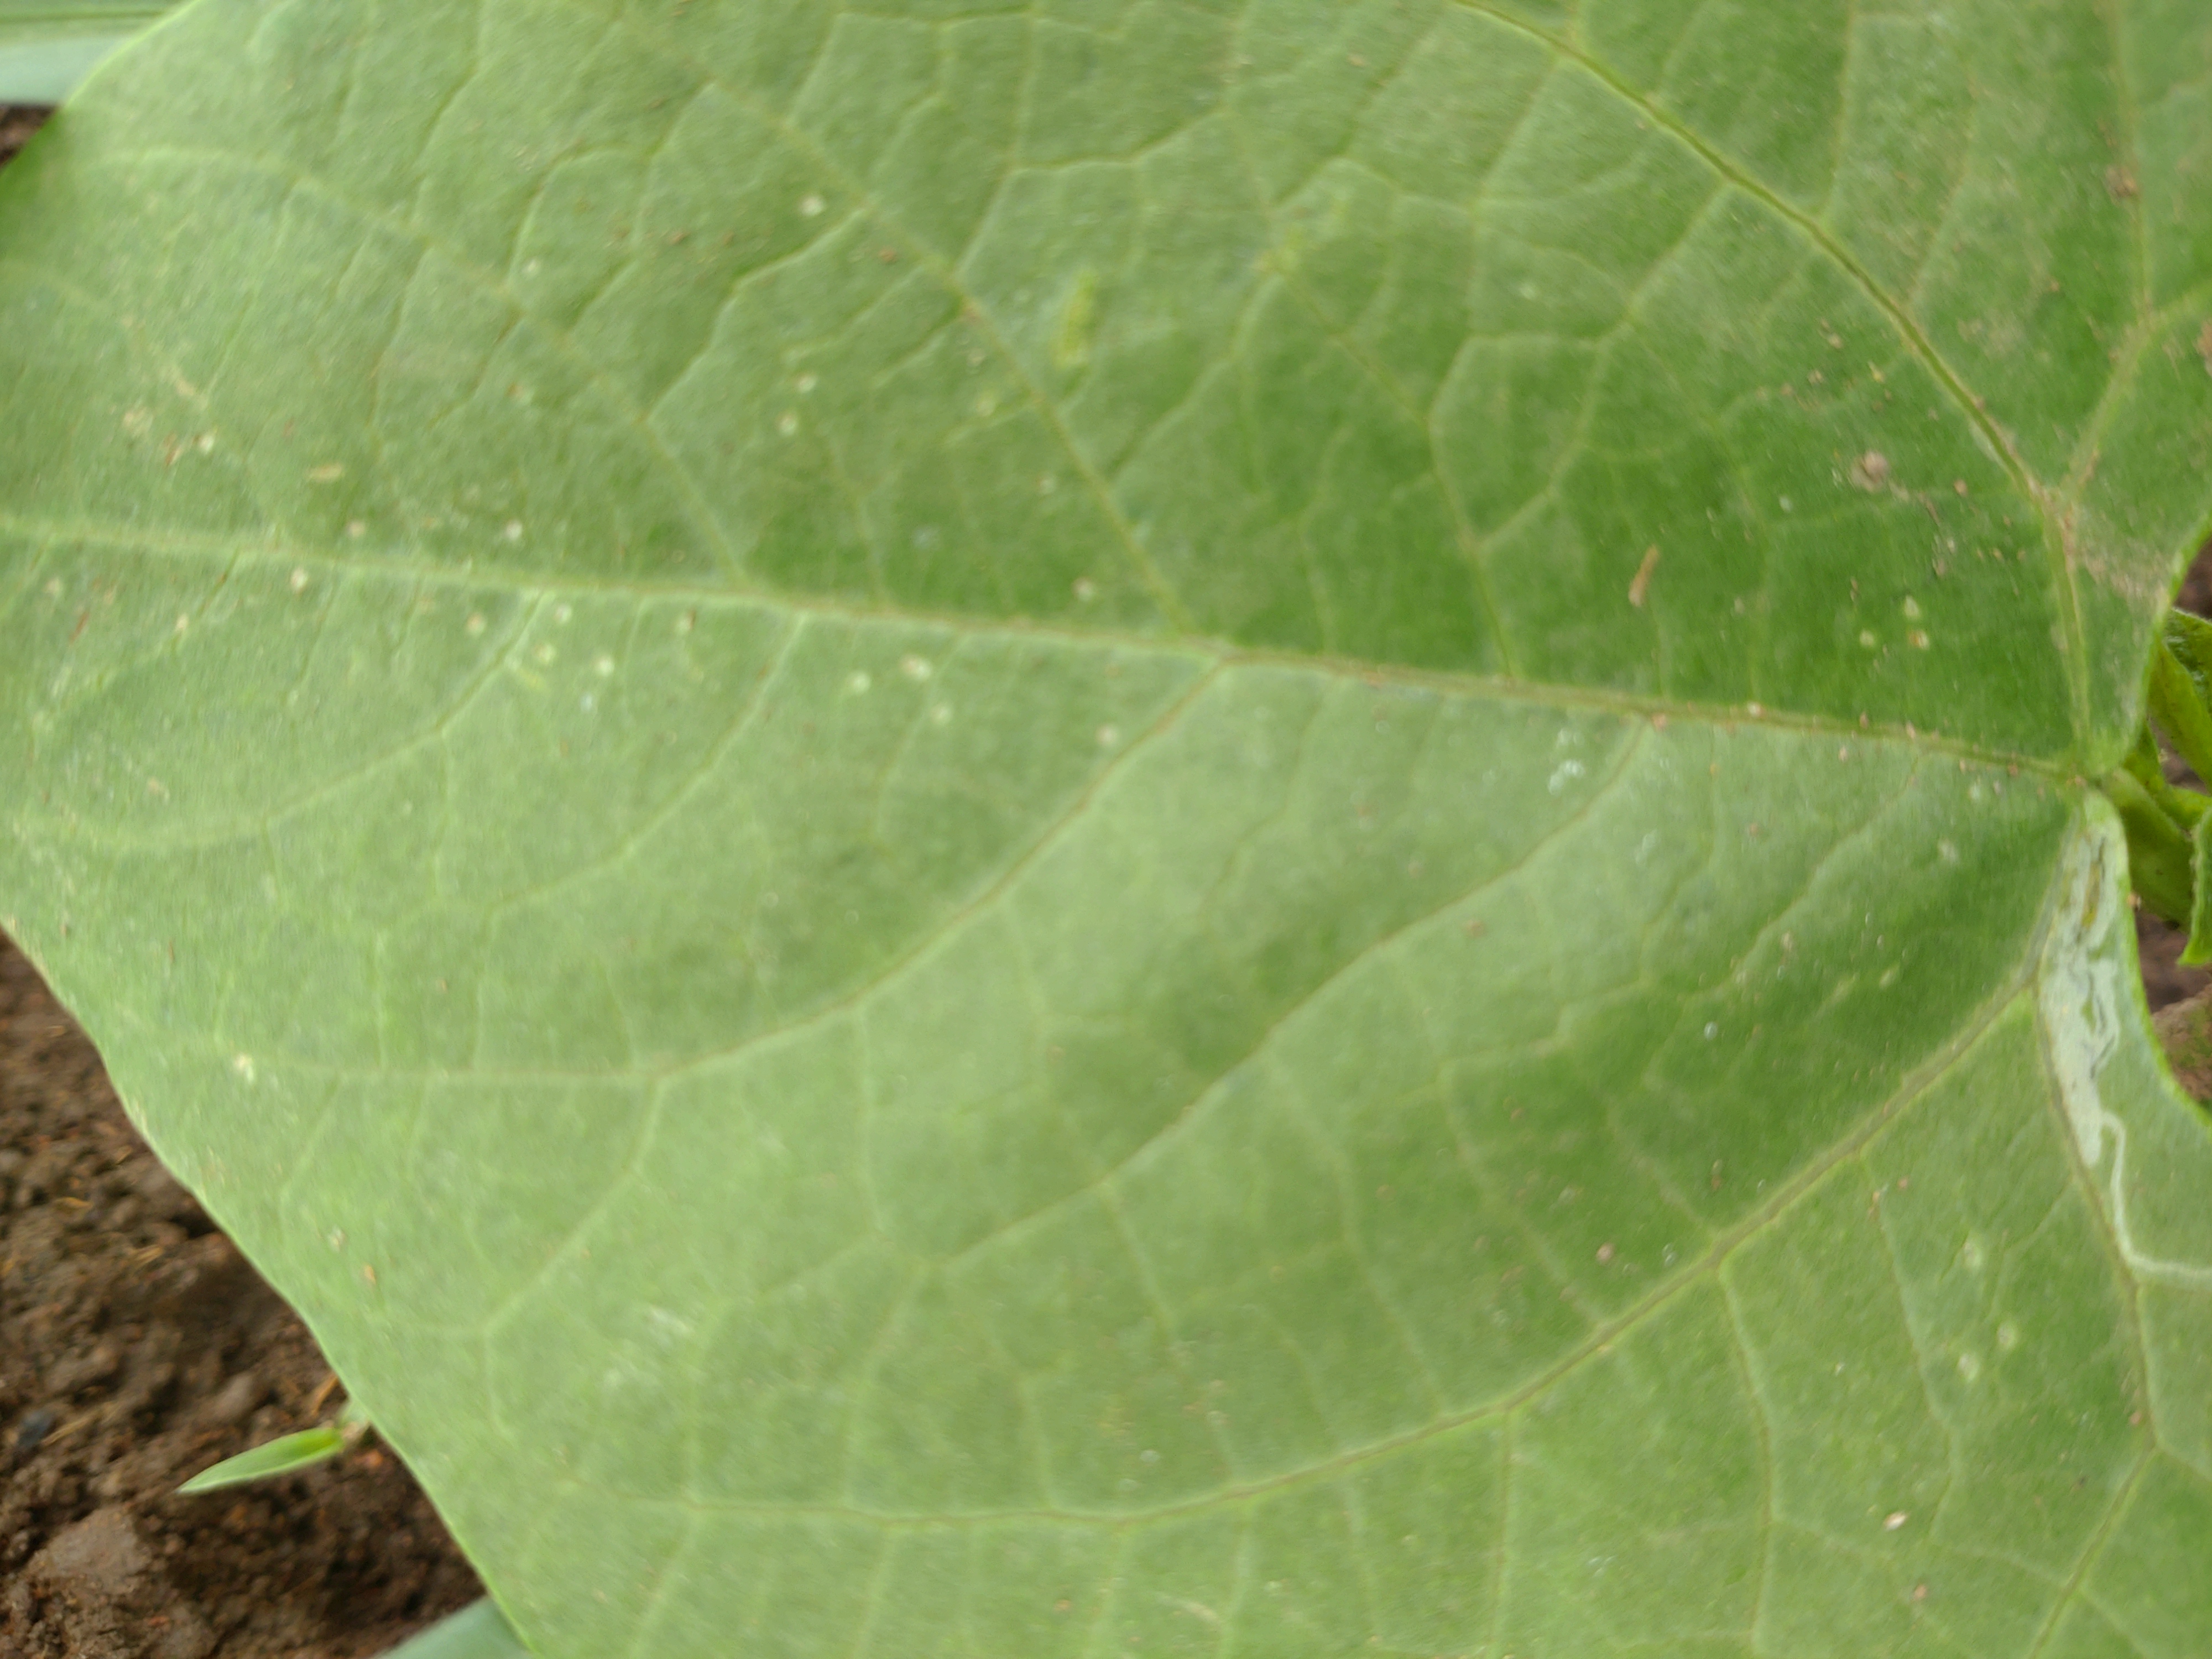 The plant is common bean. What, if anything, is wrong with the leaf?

healthy
